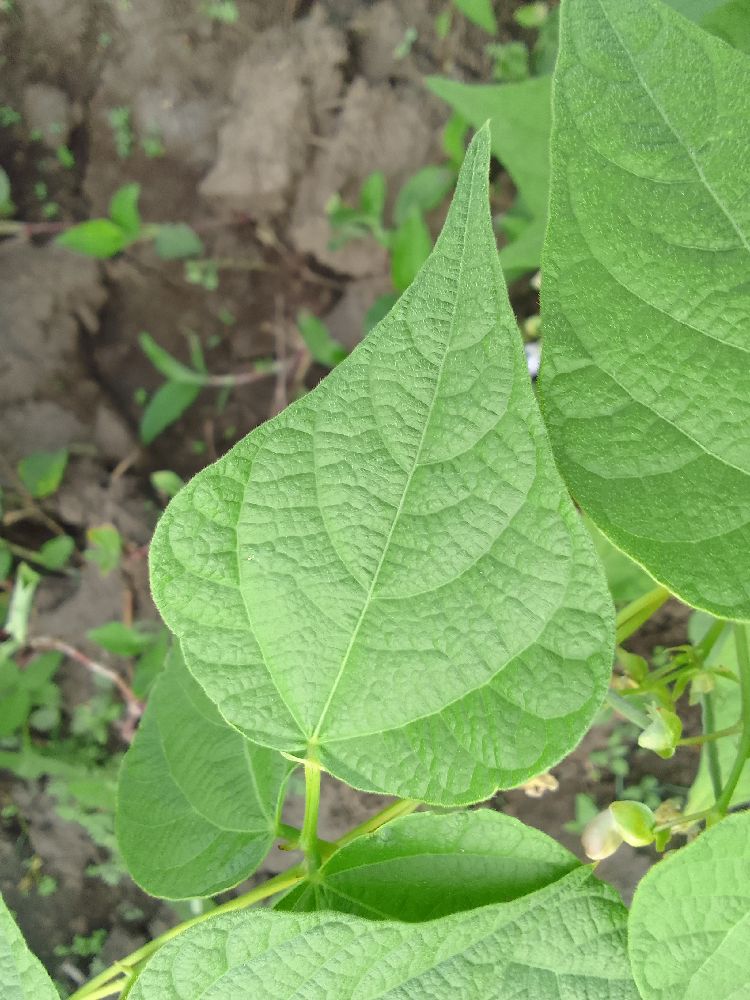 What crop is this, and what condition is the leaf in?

common bean, healthy
